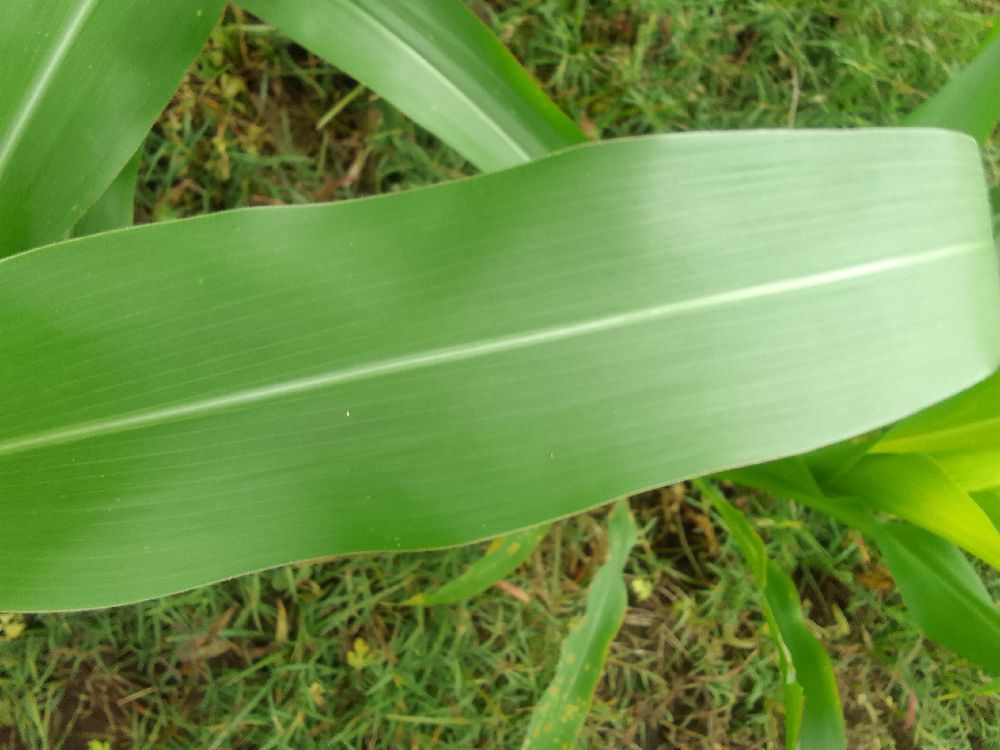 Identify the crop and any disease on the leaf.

maize, healthy
